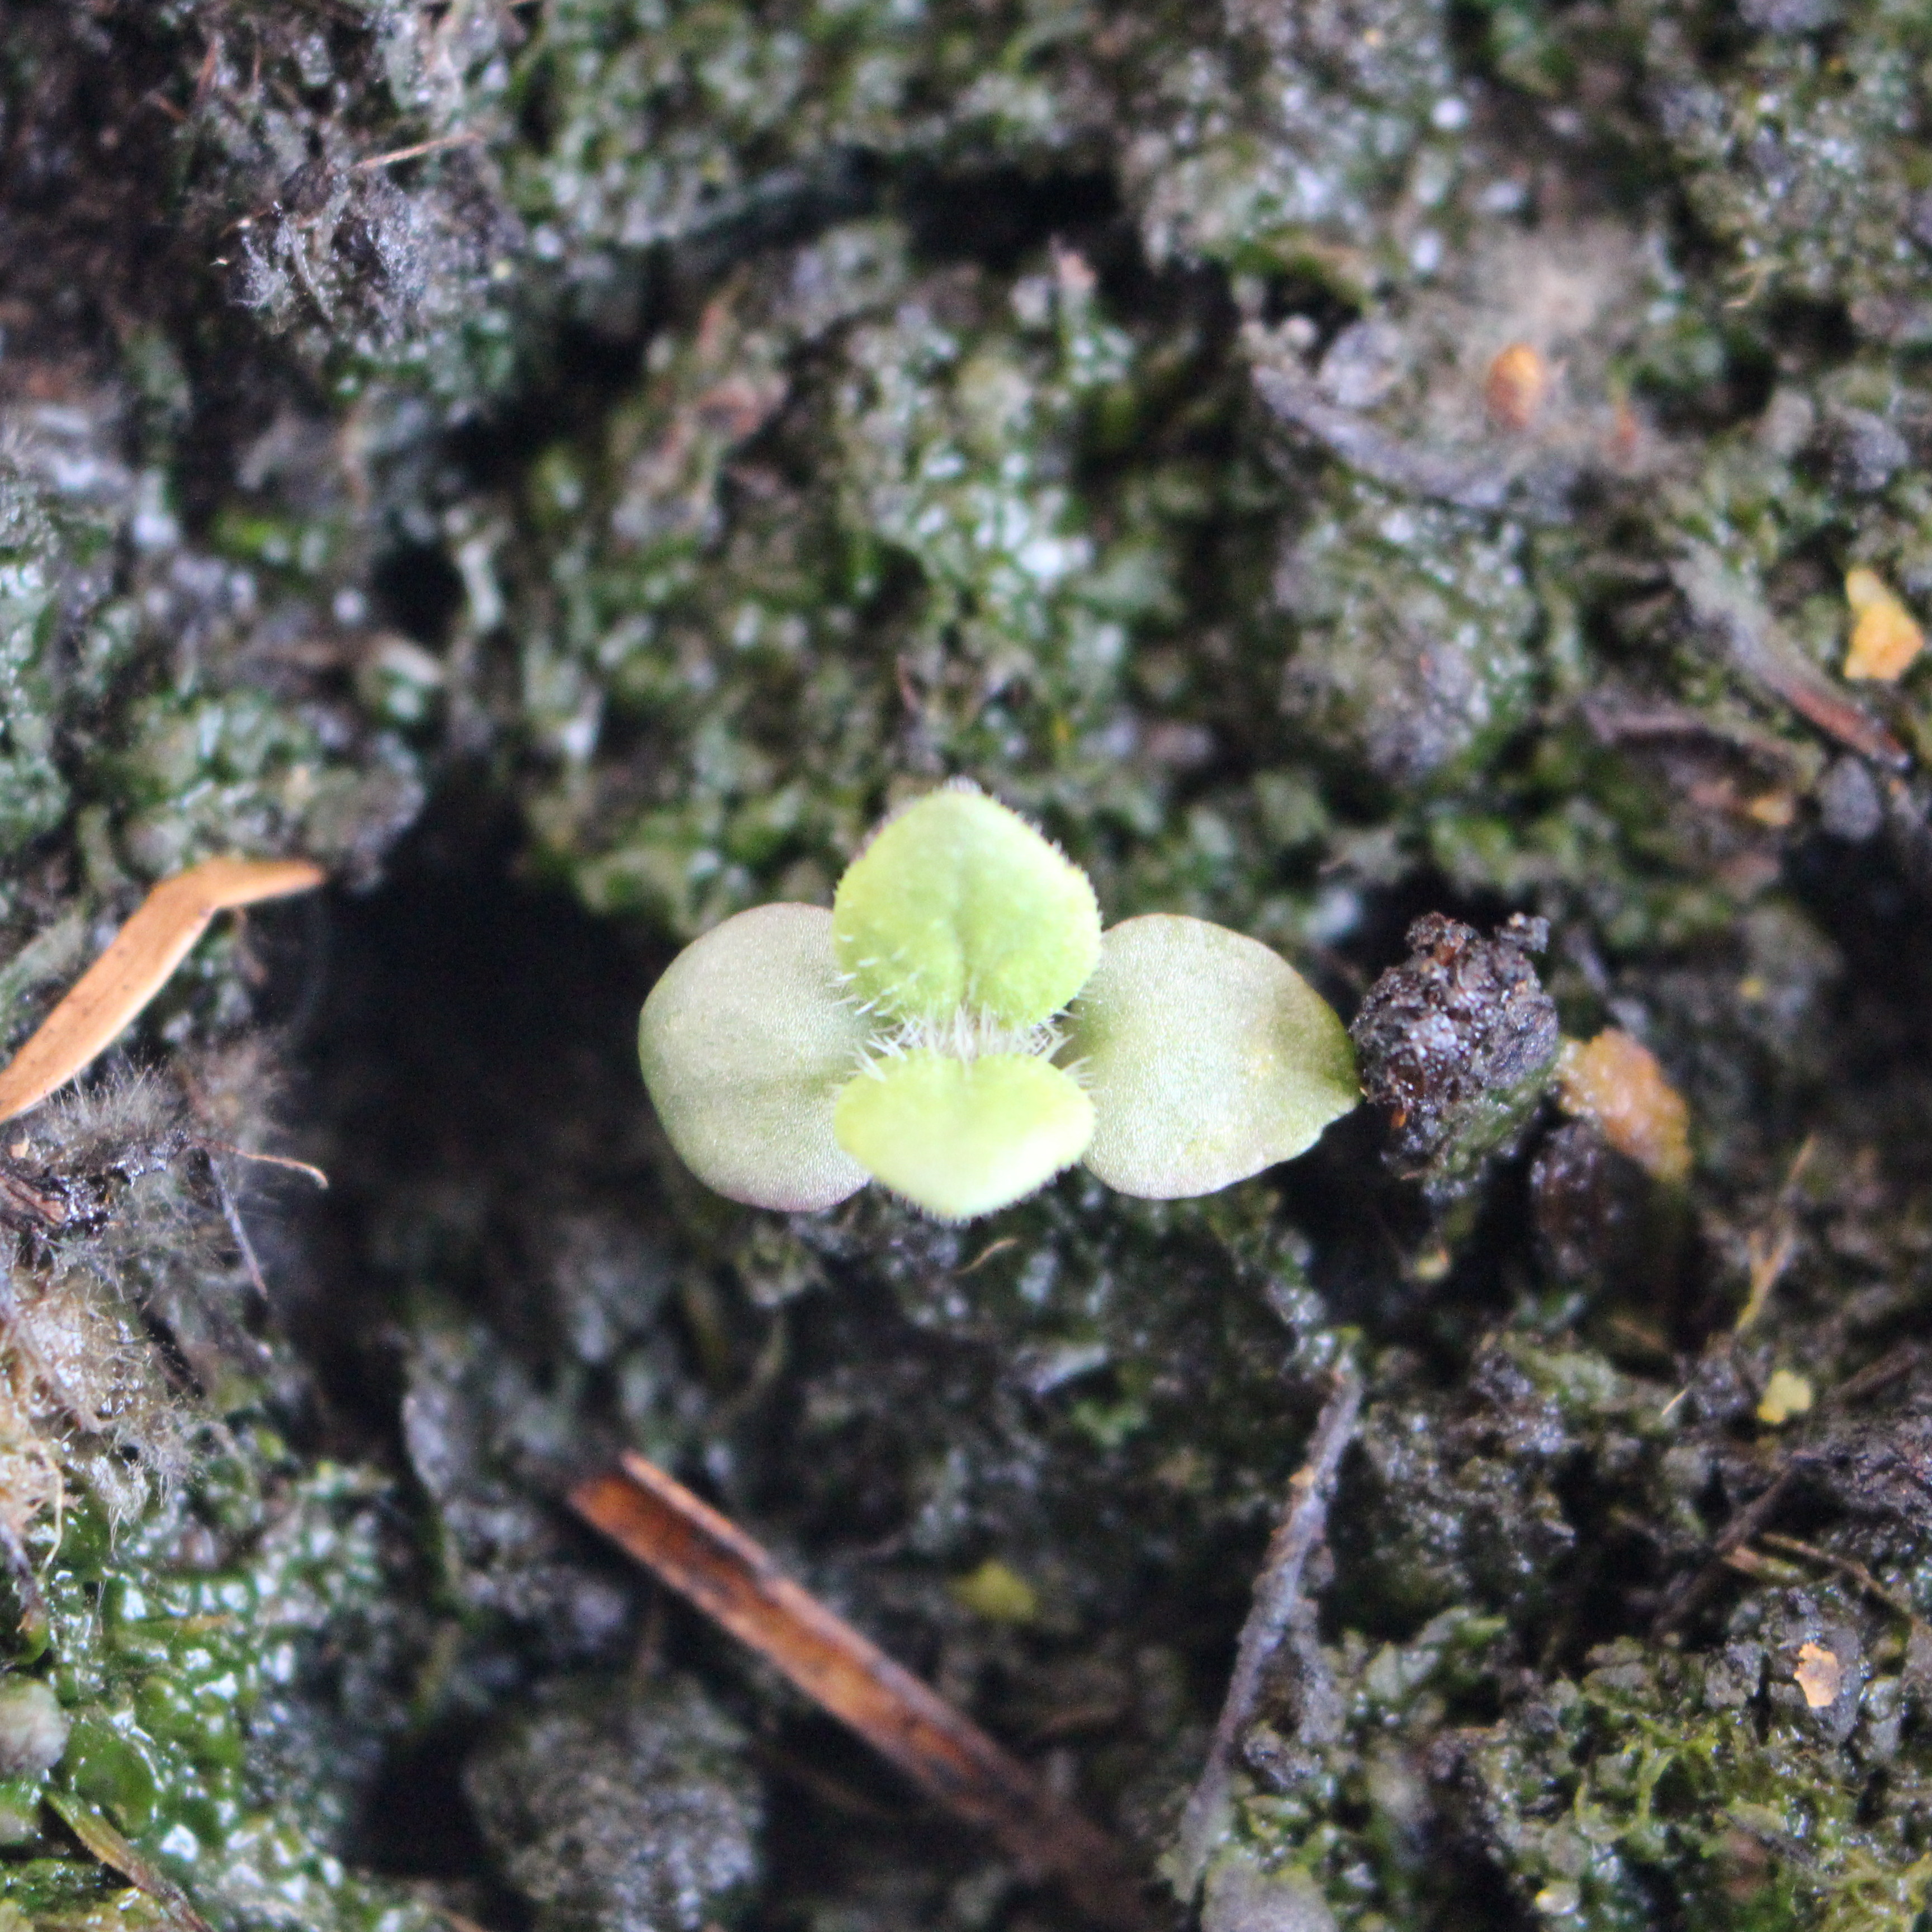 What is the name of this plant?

Veronica persica
